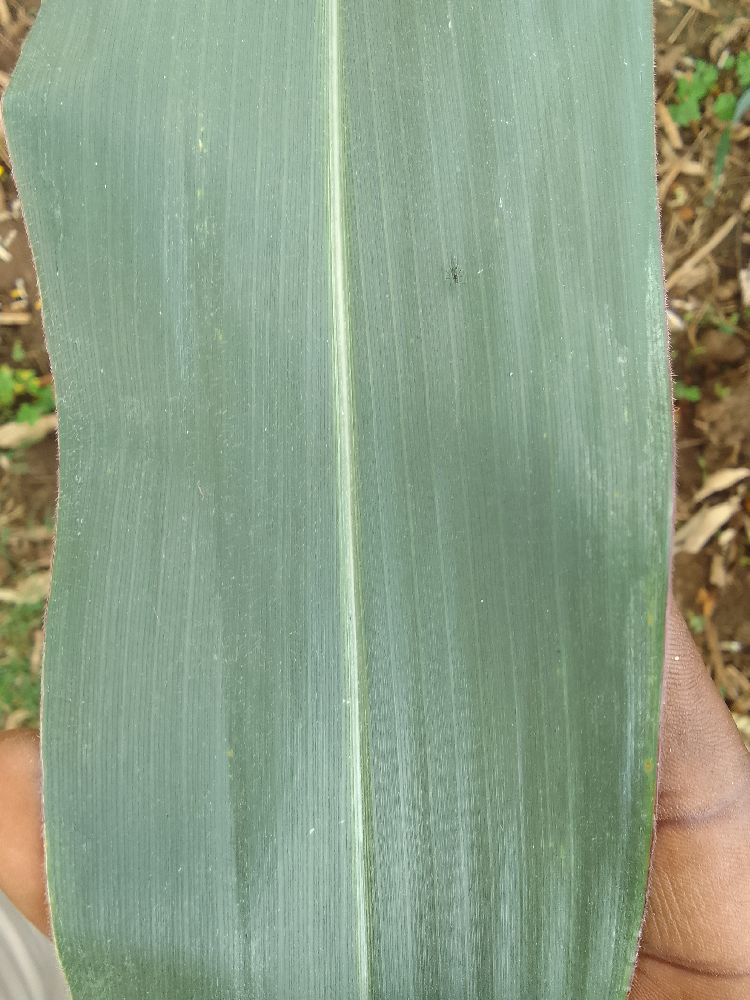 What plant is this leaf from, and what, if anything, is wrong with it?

maize, healthy
